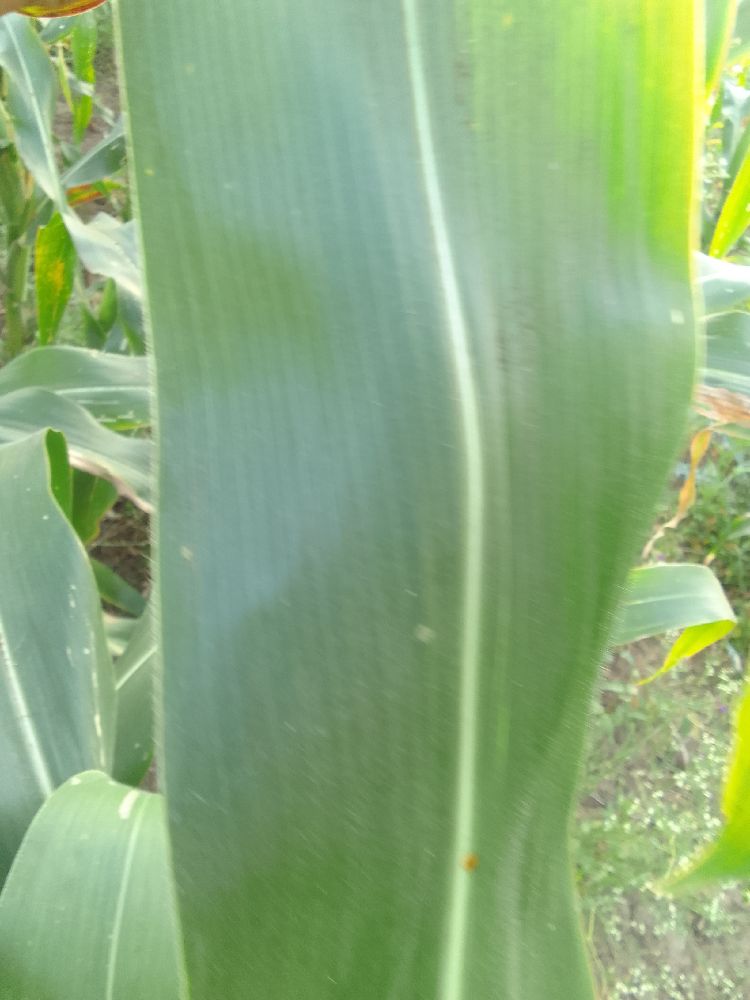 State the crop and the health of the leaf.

maize, healthy
